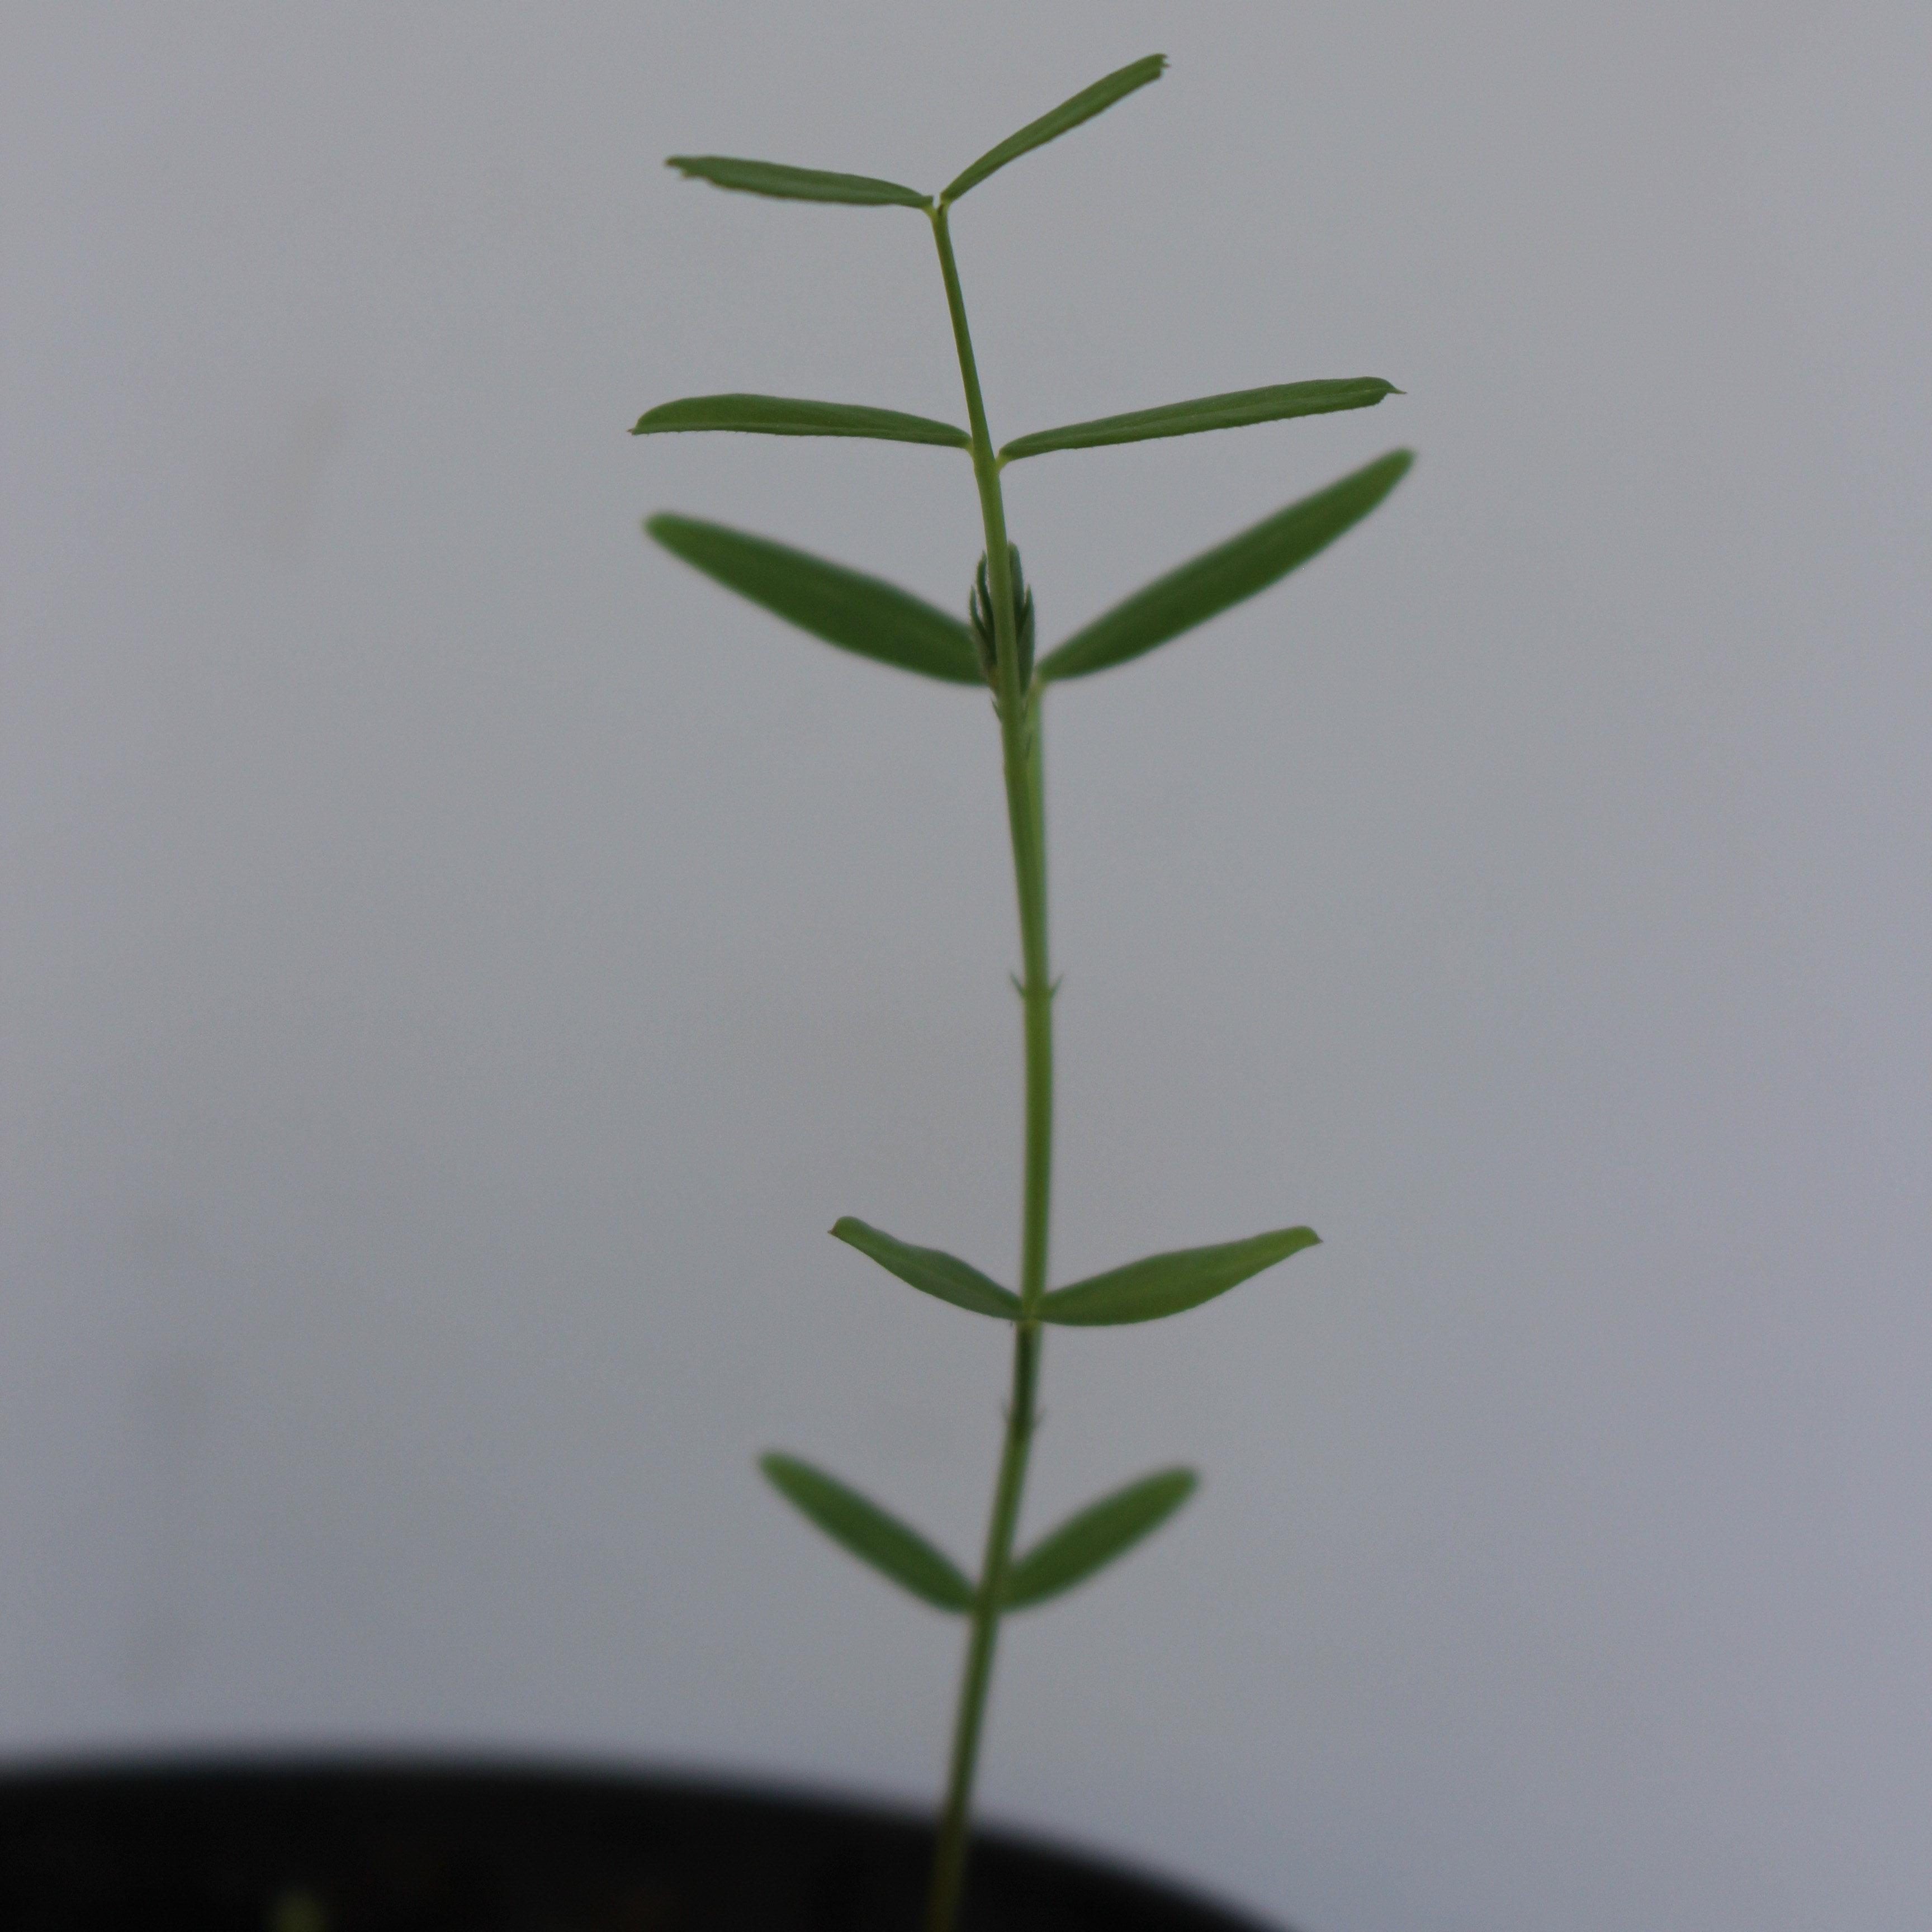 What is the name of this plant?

Vicia sativa
